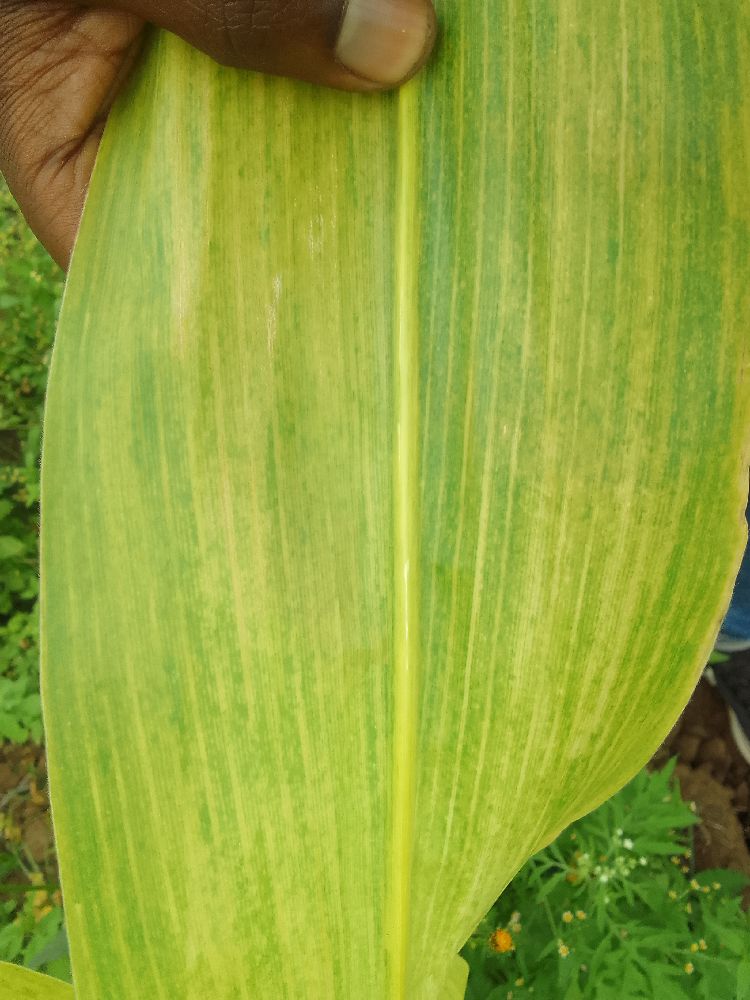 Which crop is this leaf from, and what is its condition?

maize, maize lethal necrosis
